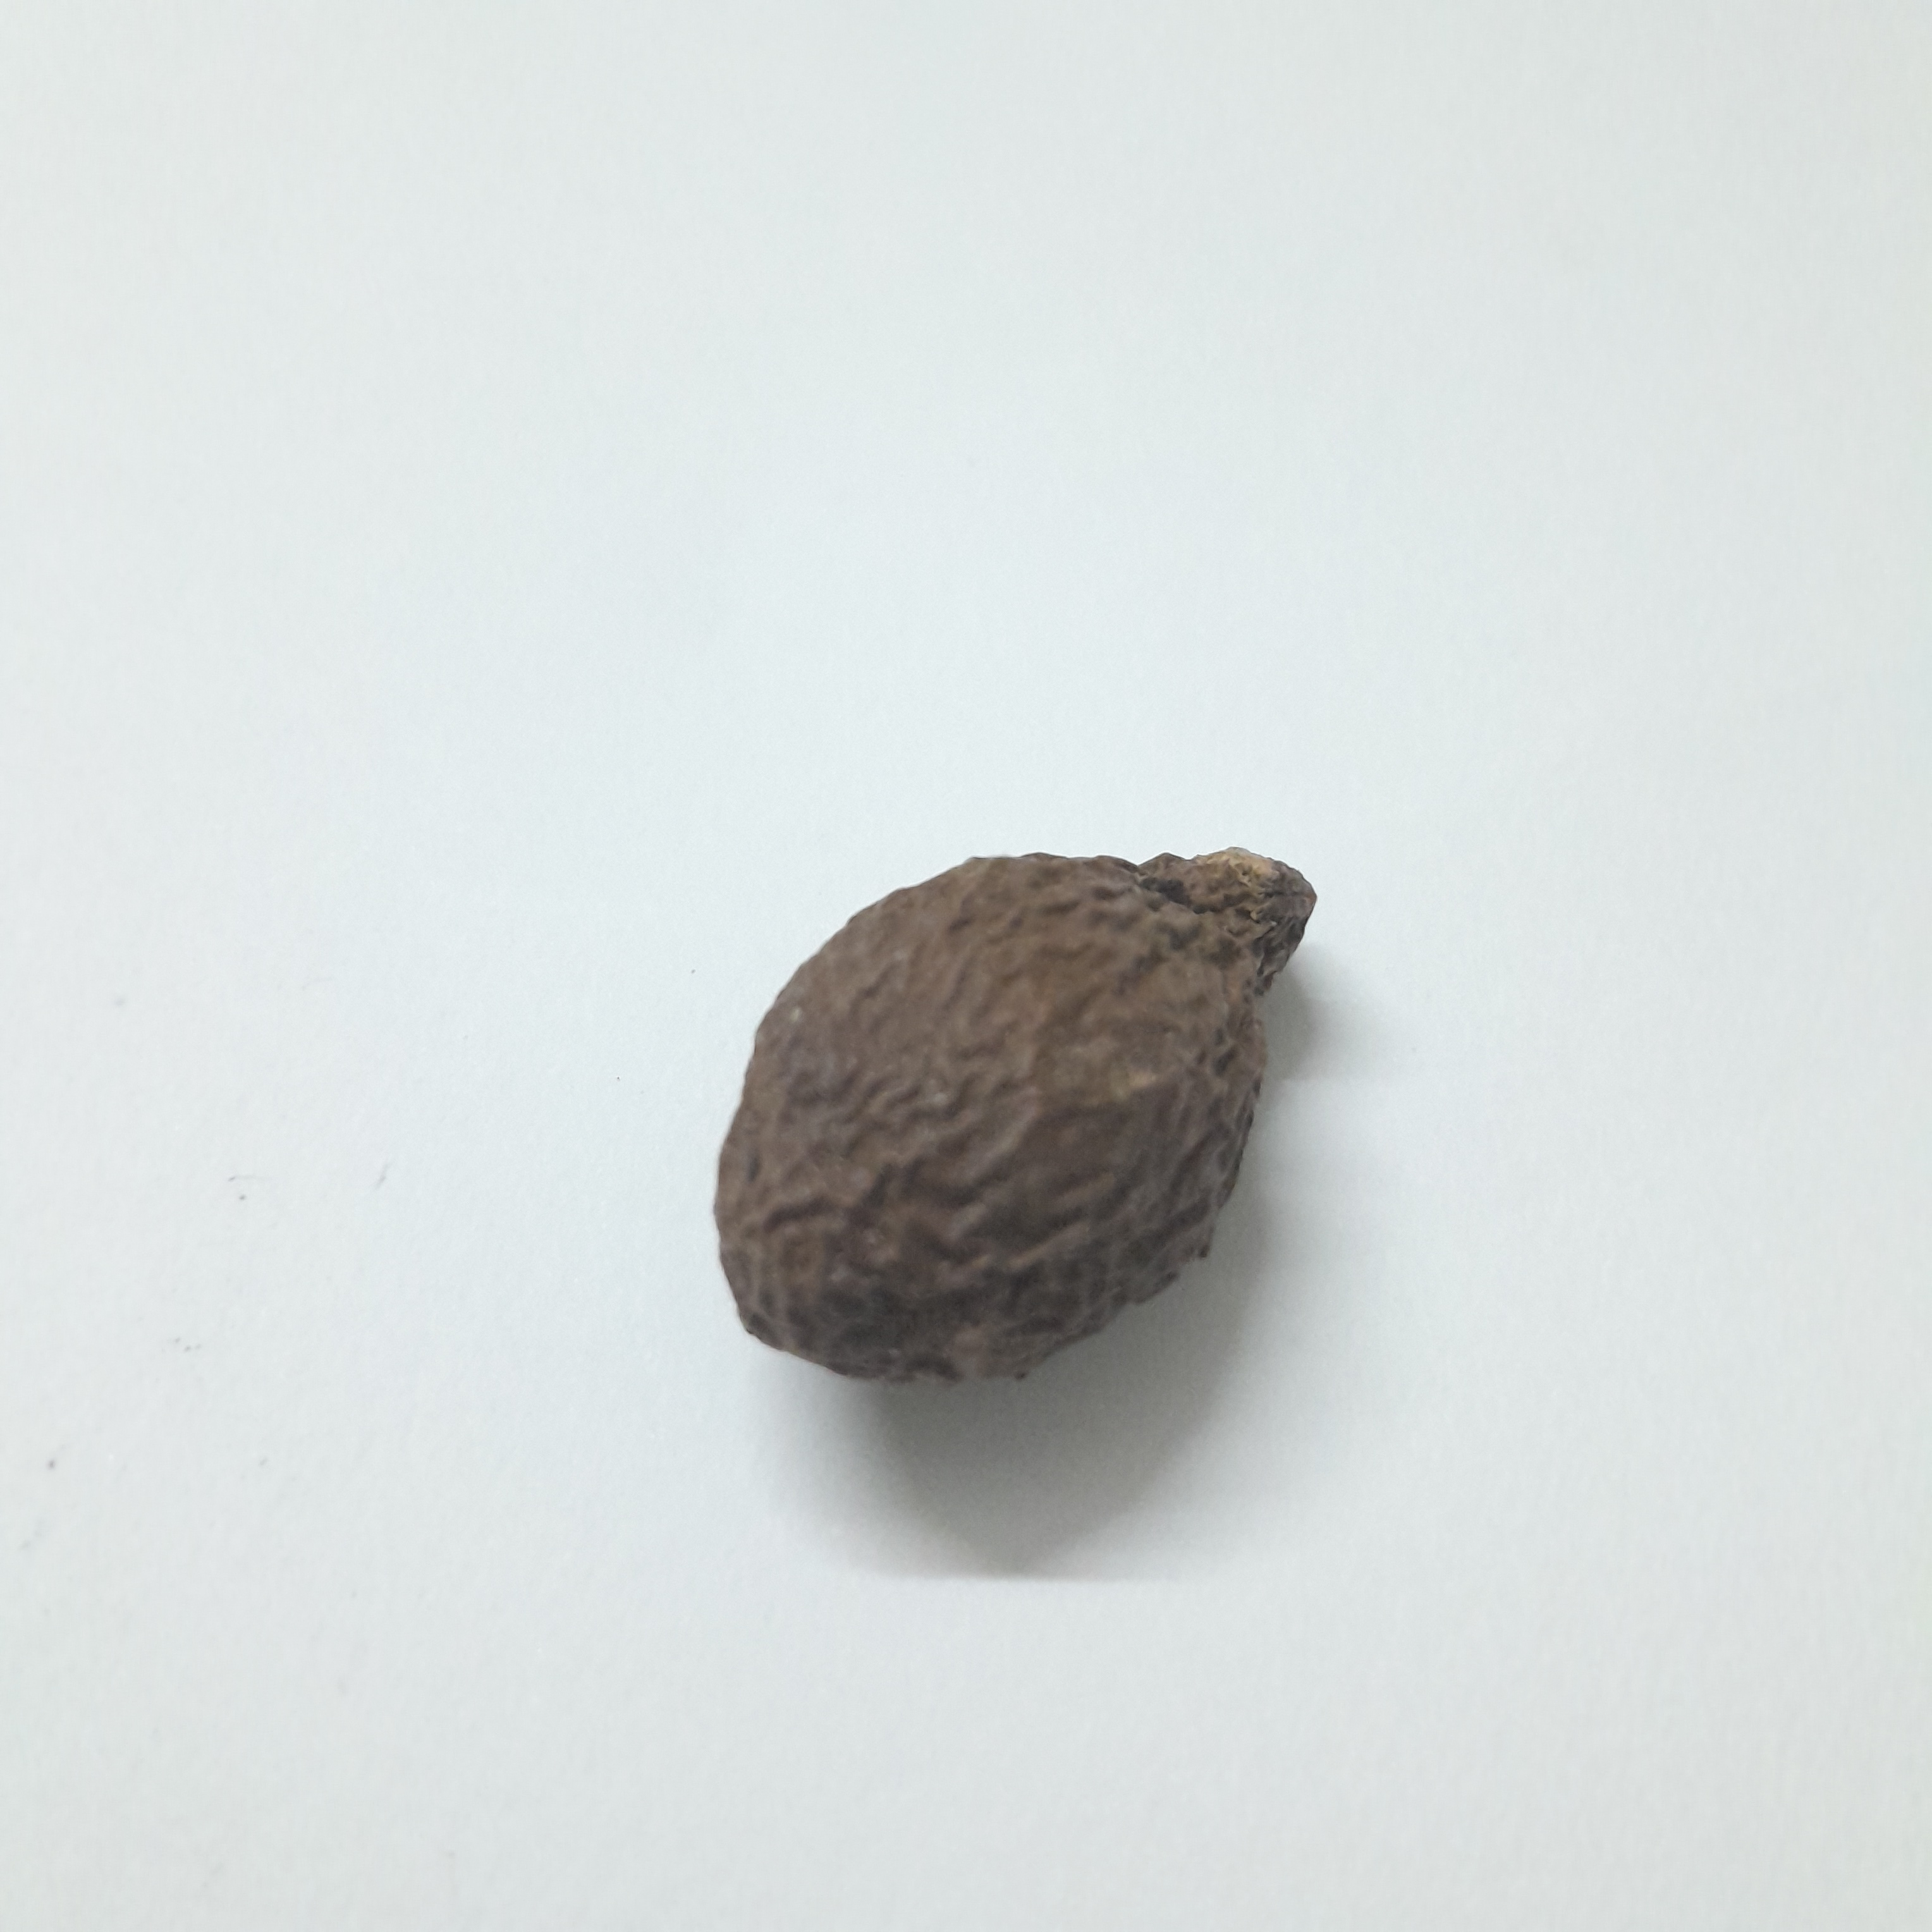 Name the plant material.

niranjanphal
